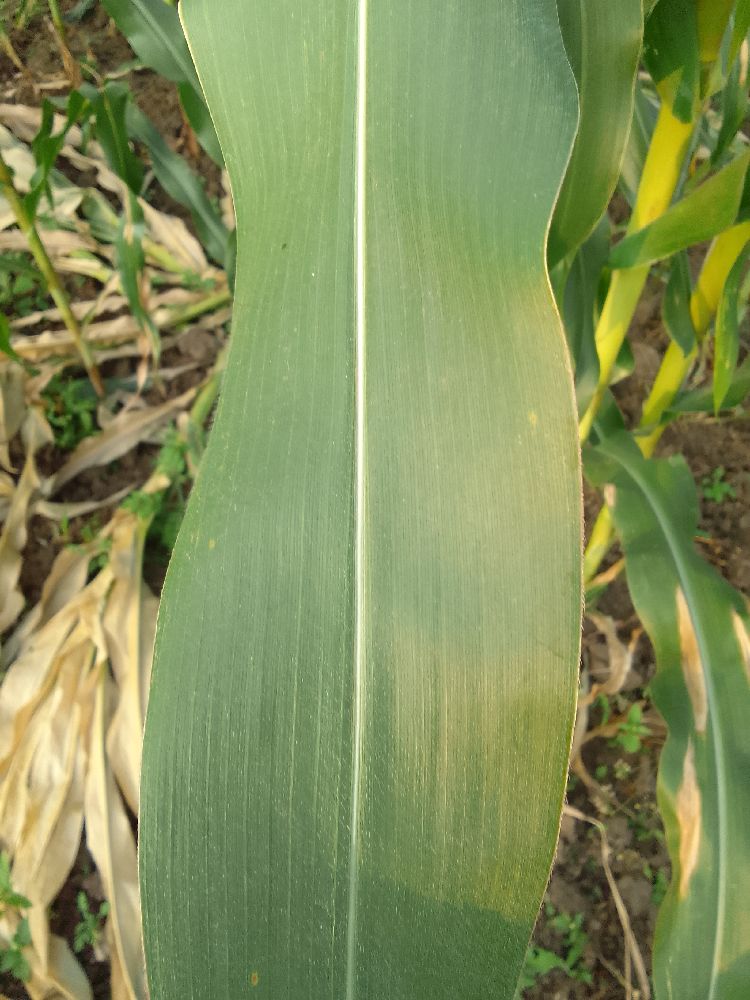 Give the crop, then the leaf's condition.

maize, healthy
